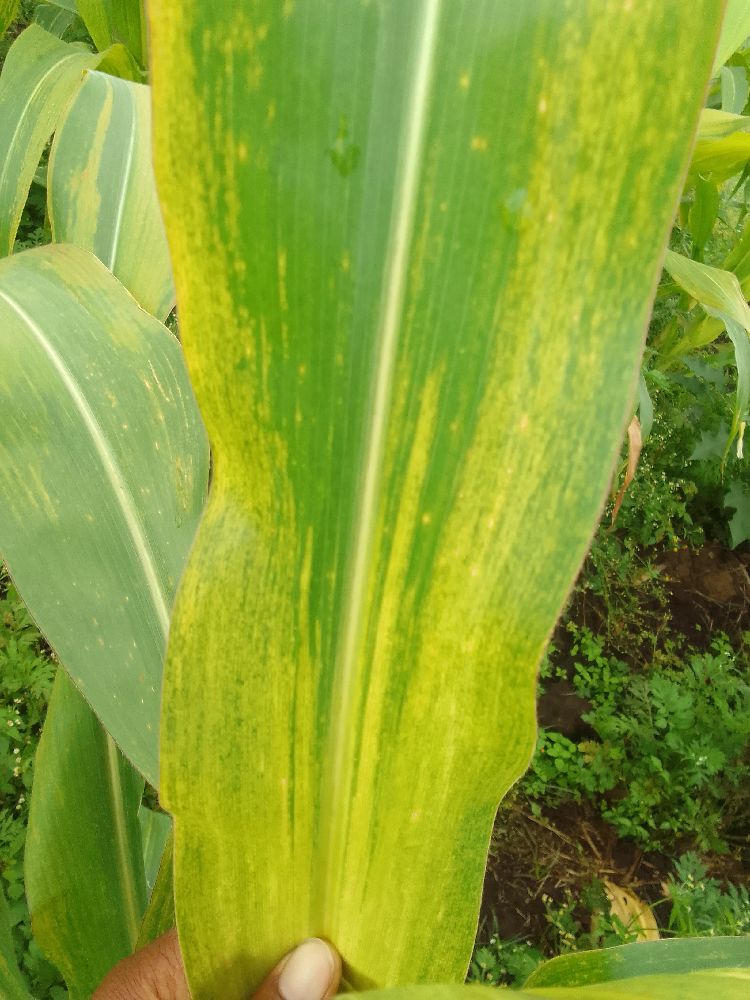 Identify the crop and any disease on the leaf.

maize, maize lethal necrosis
